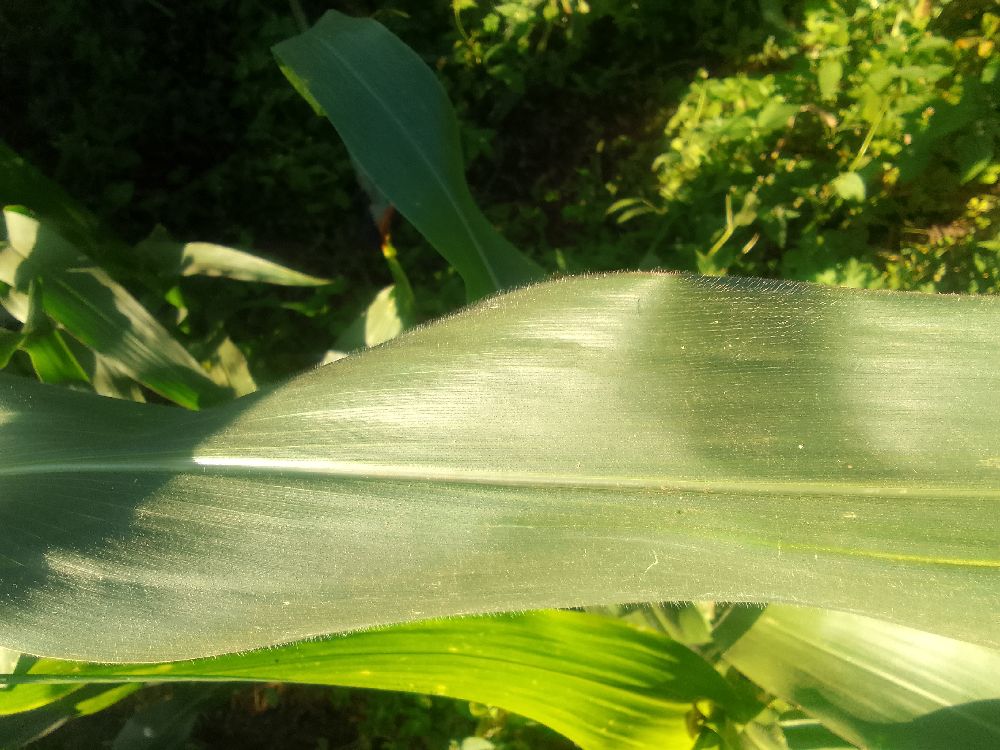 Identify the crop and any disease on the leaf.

maize, healthy
